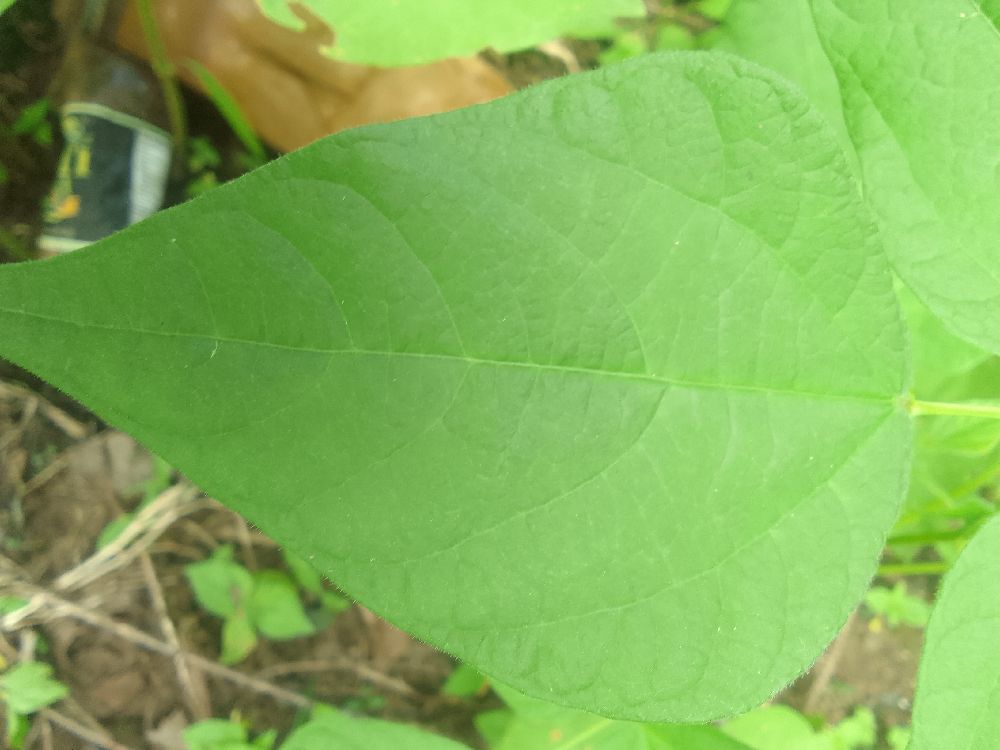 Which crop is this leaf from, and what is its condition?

common bean, healthy
